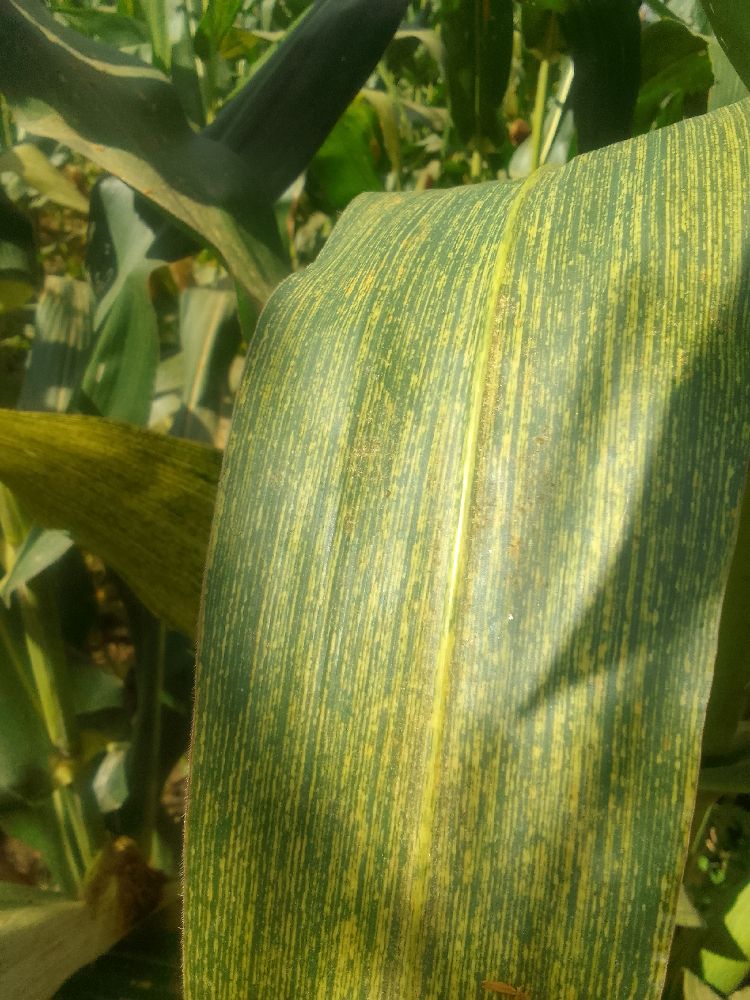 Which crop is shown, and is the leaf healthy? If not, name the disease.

maize, maize streak virus
